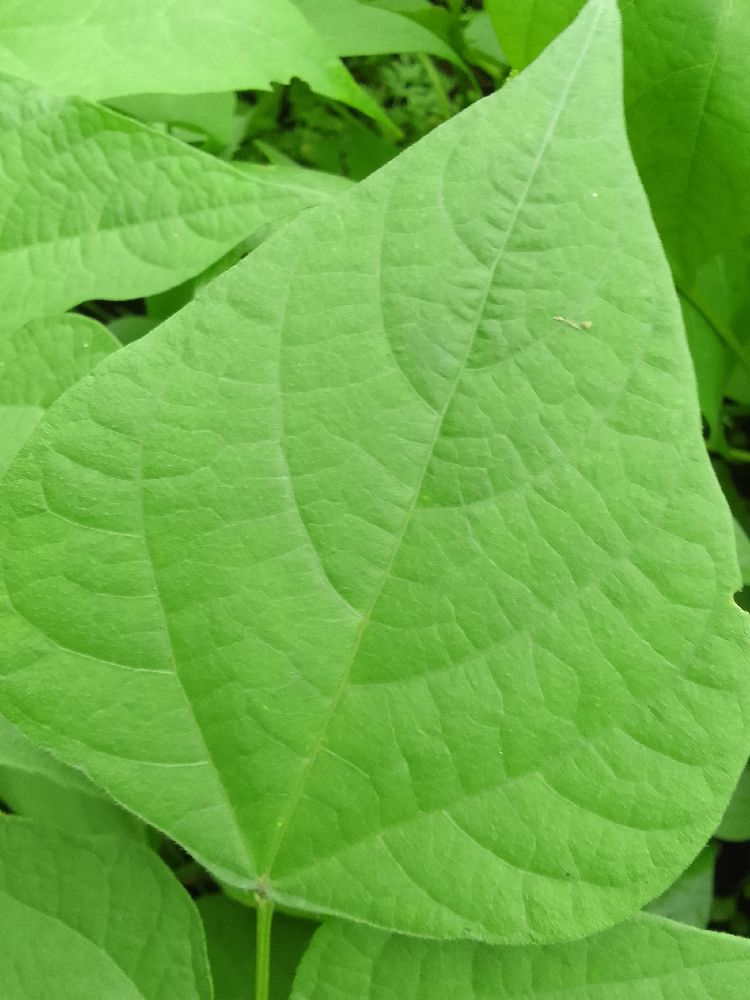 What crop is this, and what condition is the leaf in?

maize, healthy
